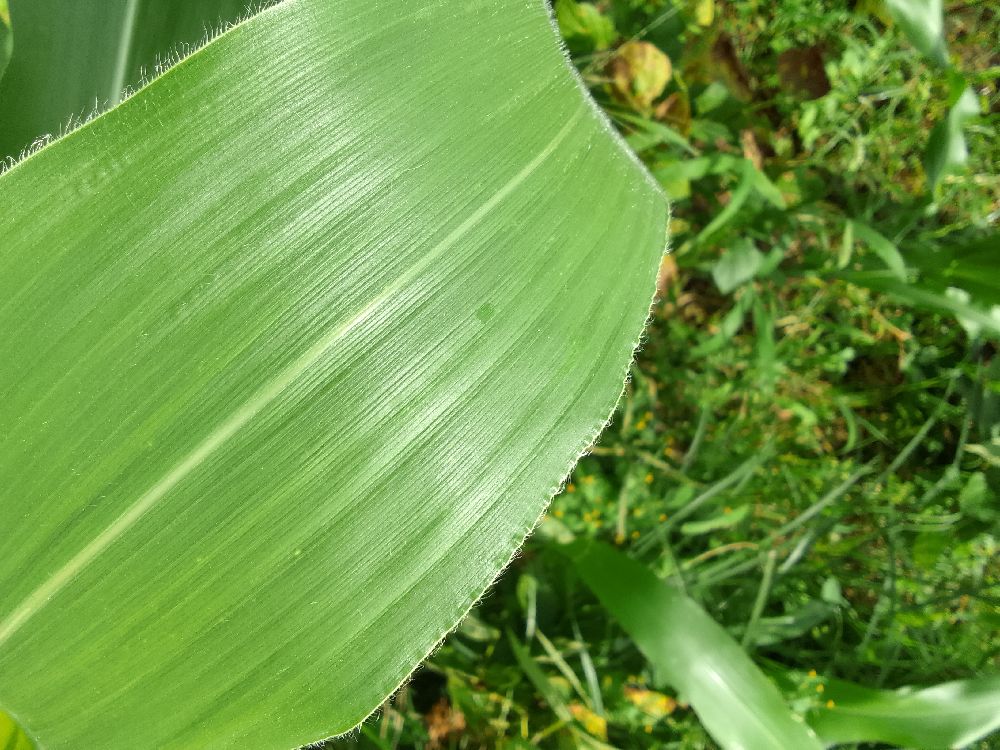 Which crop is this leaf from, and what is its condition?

maize, healthy
